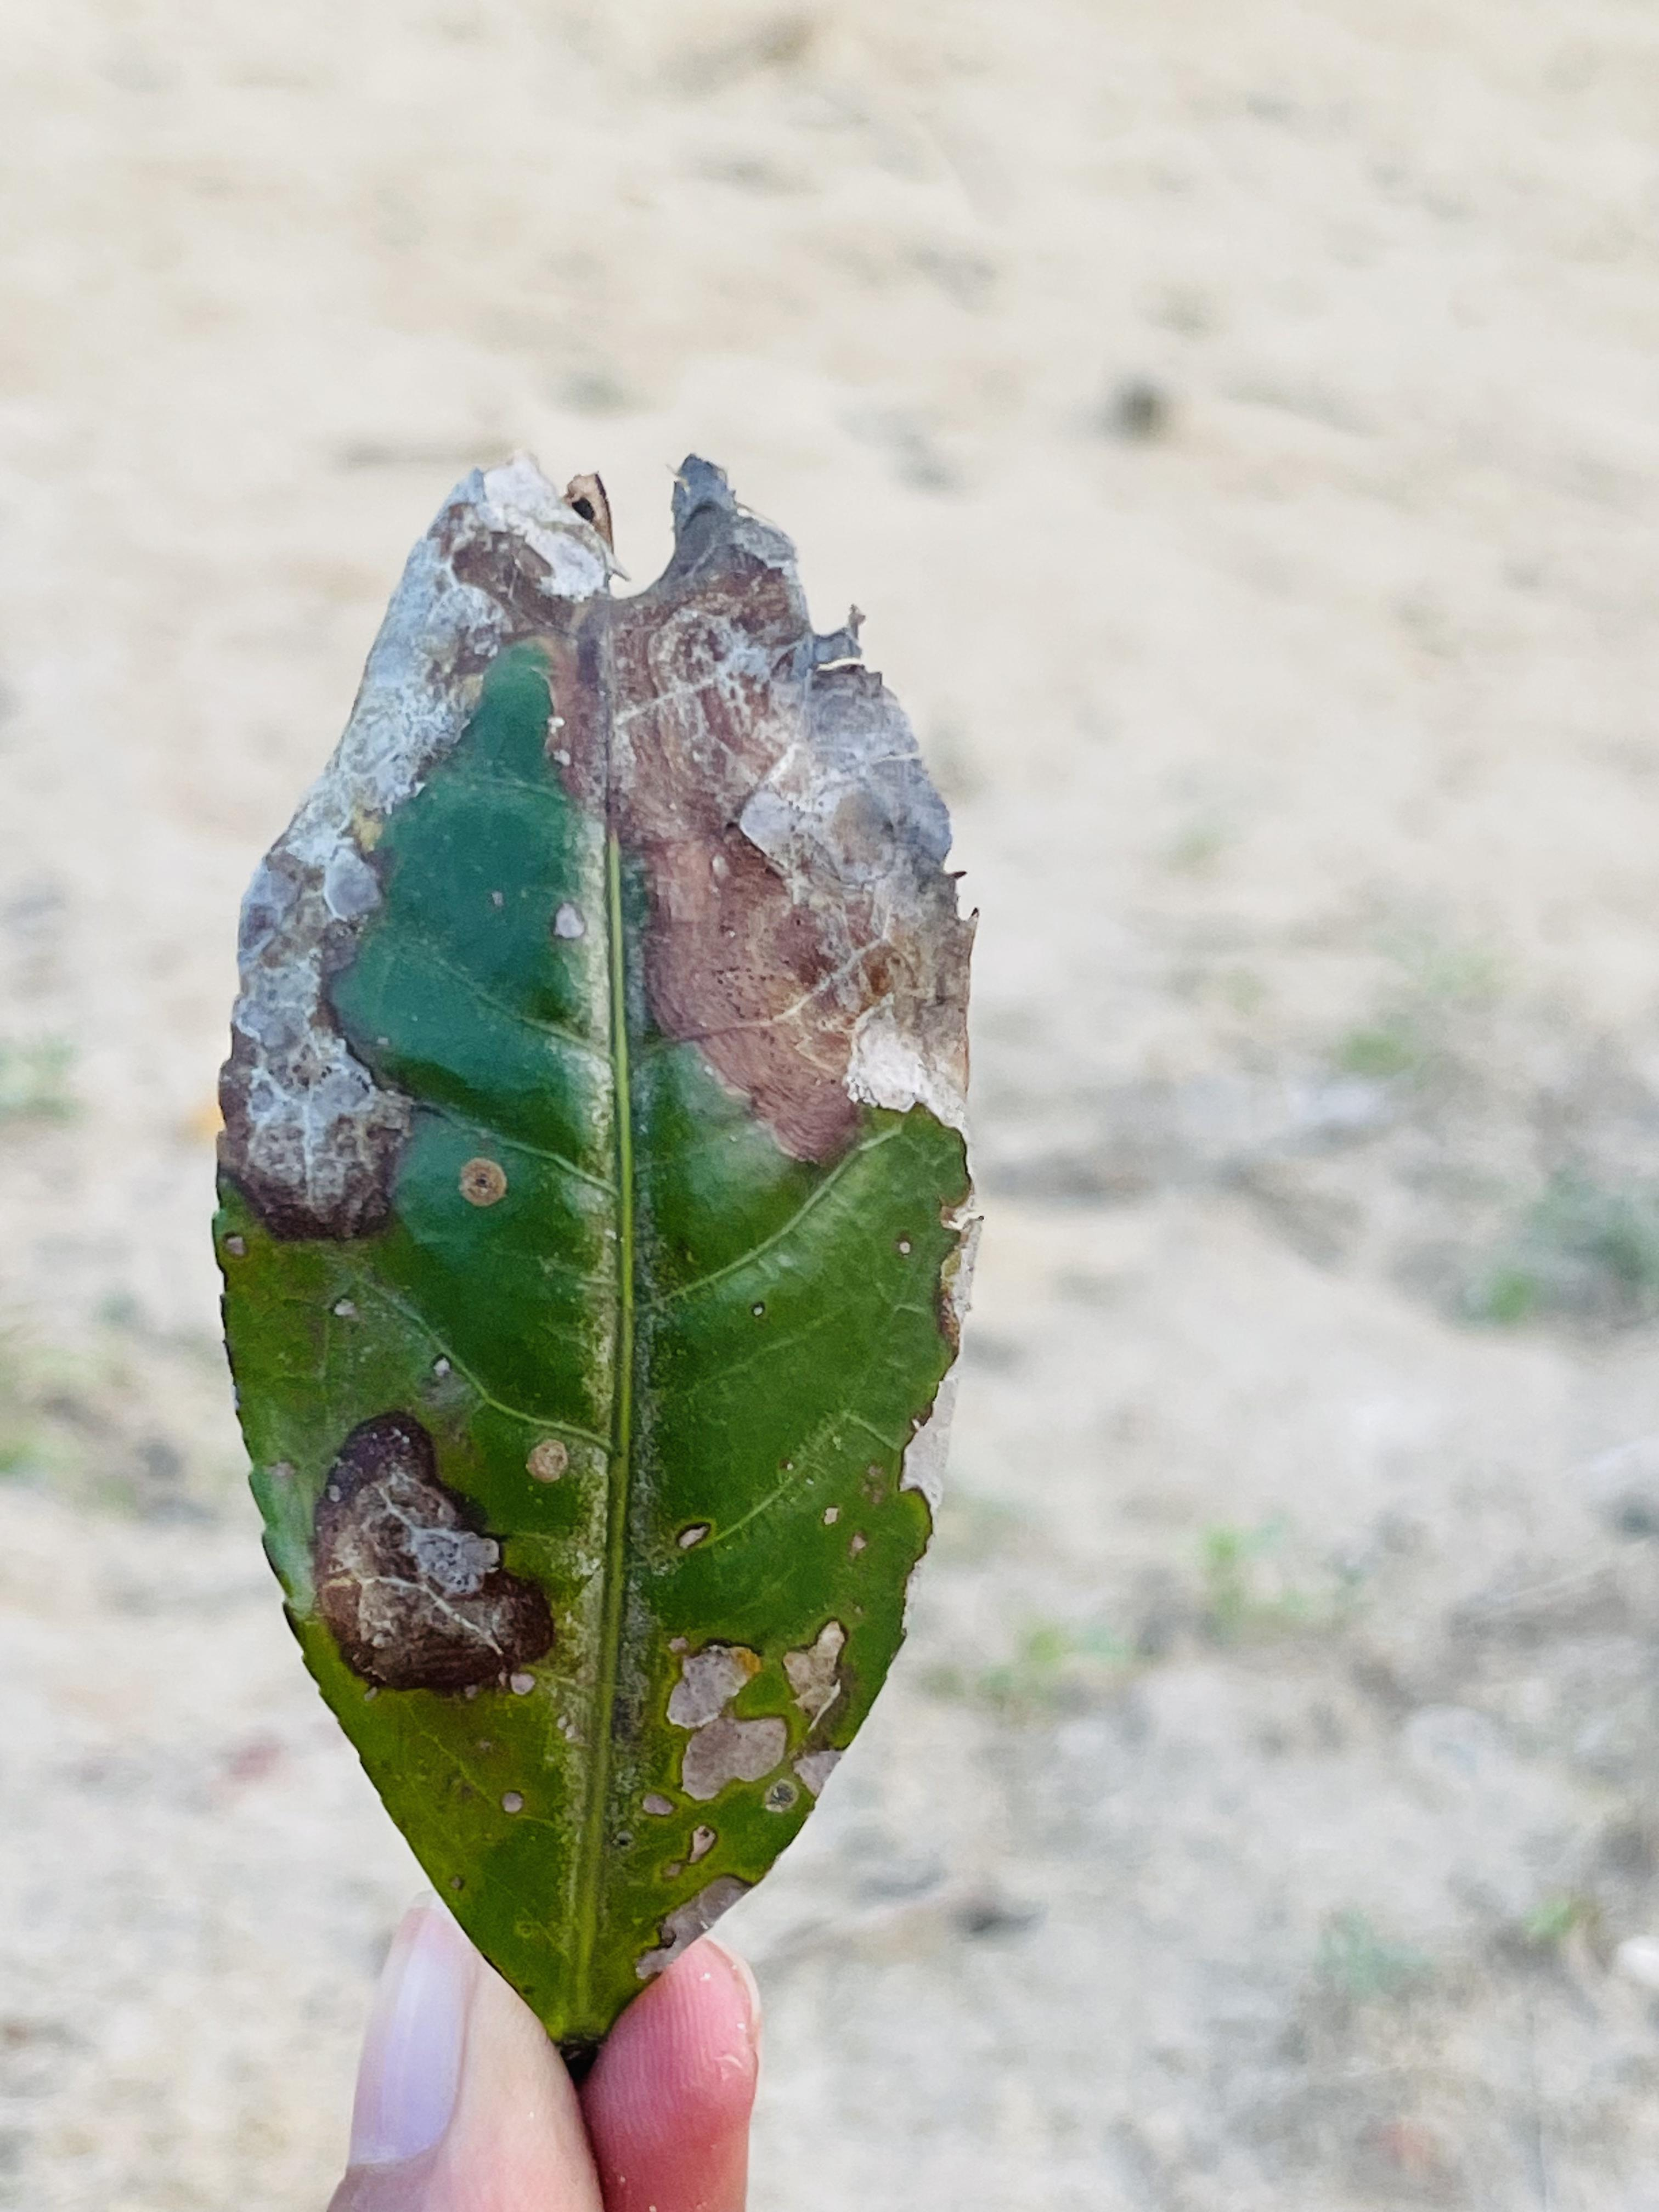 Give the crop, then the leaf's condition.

tea, blight
